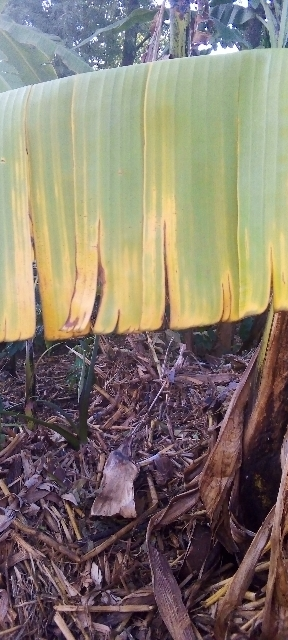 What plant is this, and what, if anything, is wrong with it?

banana, fusarium wilt race 1
